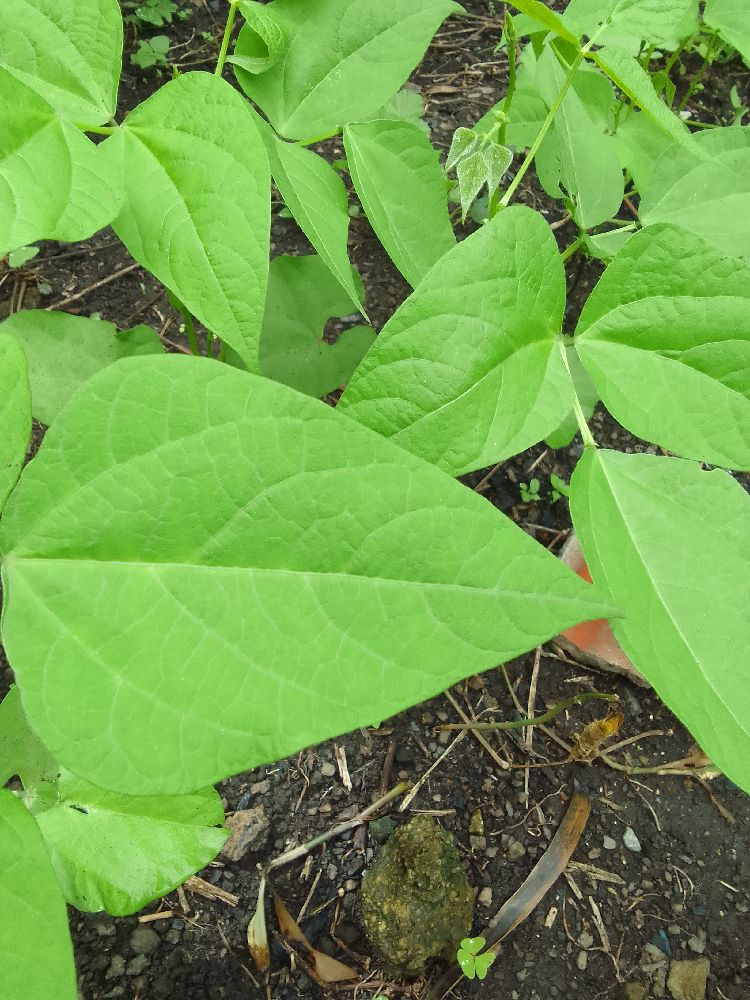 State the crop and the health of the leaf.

common bean, healthy
